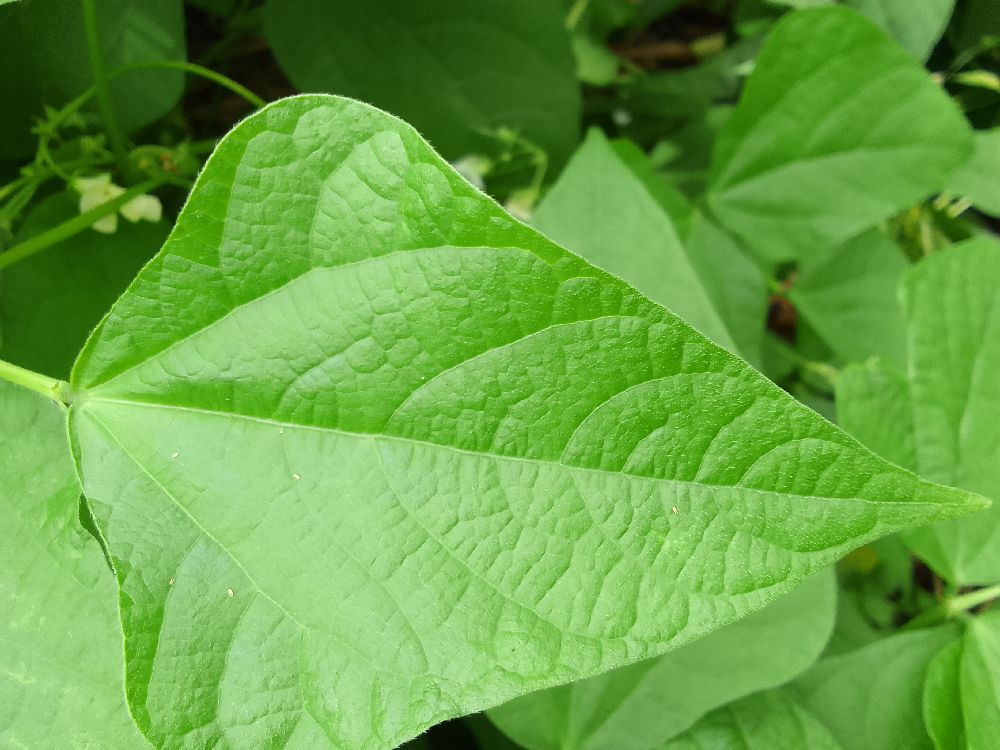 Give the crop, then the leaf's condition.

common bean, healthy
